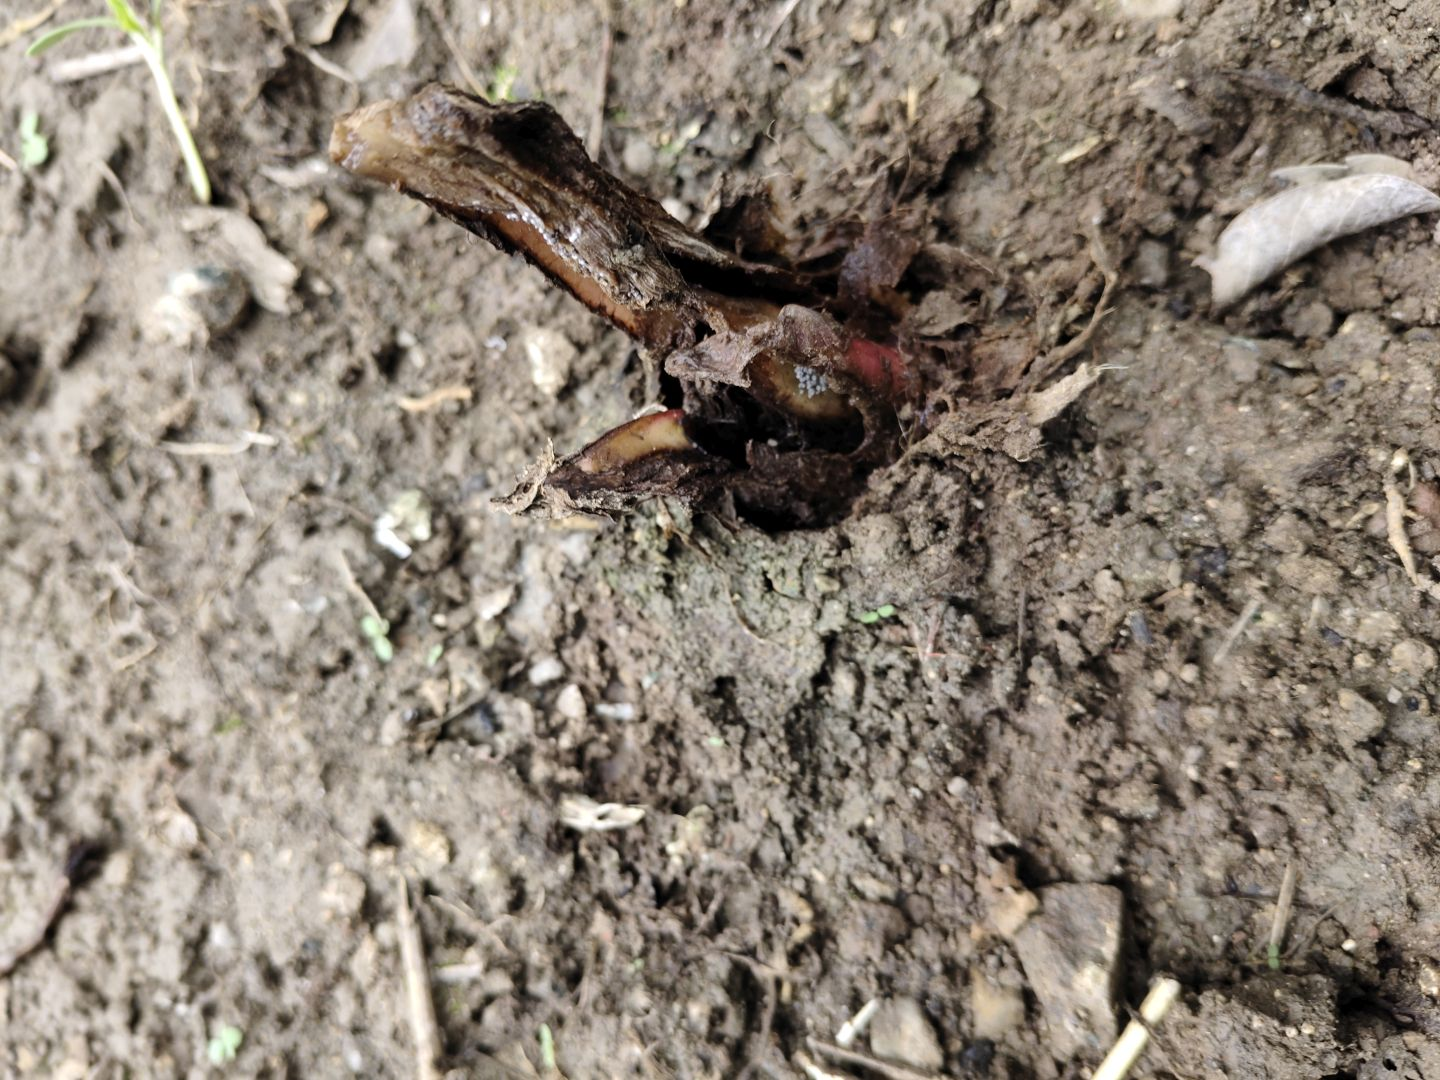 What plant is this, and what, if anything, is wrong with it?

taro, root rot
